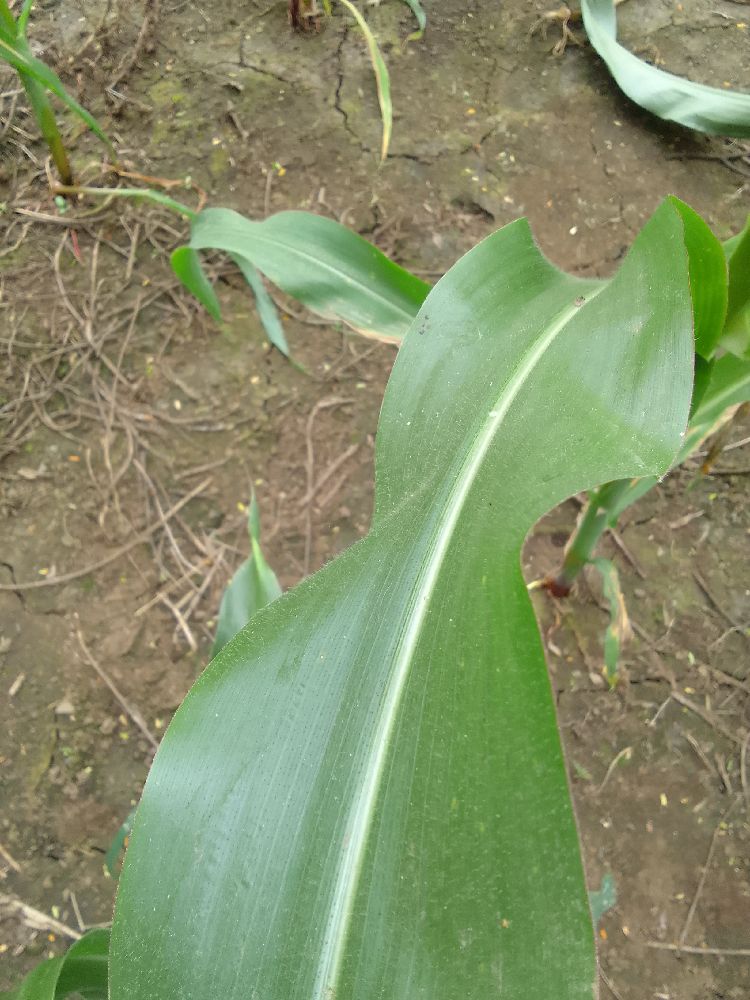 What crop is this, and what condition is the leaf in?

maize, healthy
